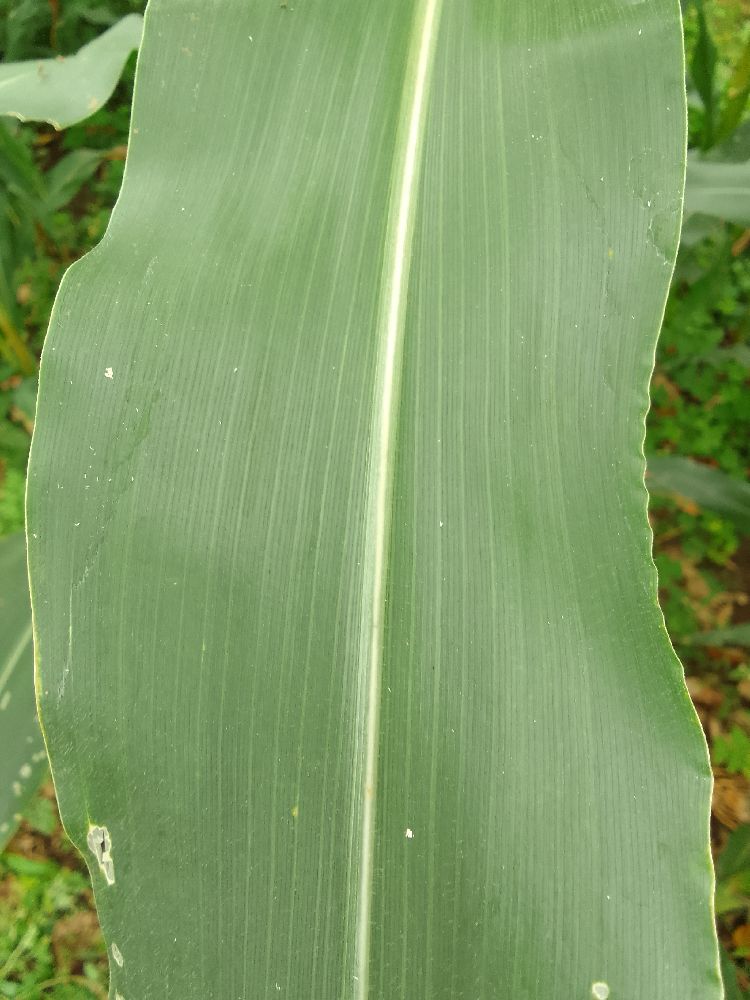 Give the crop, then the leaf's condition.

maize, healthy
